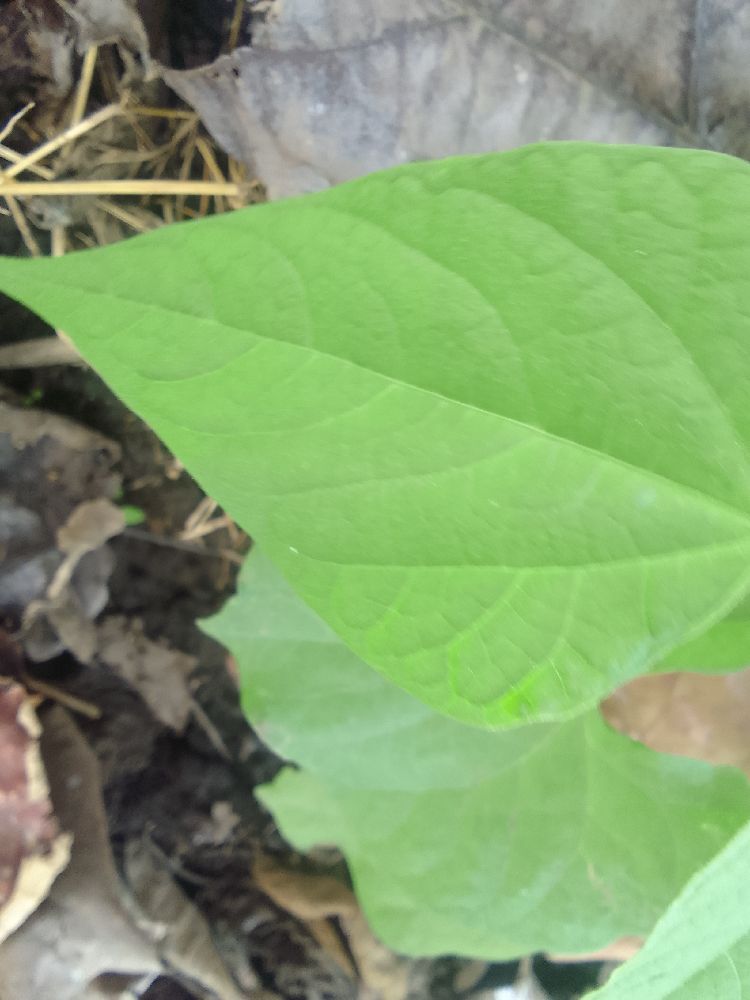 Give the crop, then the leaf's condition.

common bean, healthy
